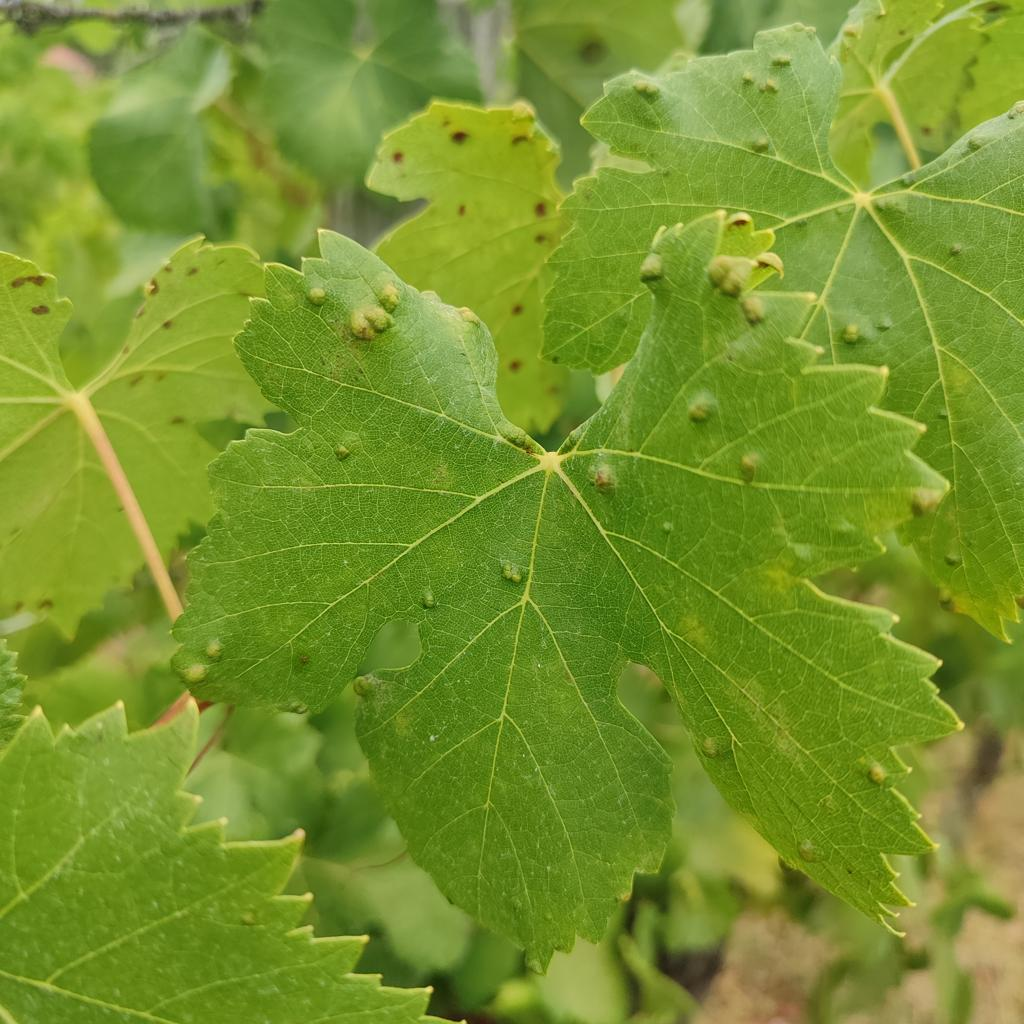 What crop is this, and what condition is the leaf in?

grapevine, erineum mite
